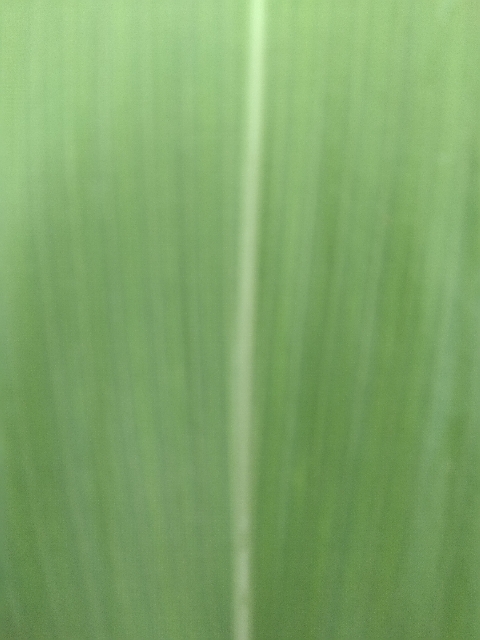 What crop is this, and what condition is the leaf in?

maize, healthy
